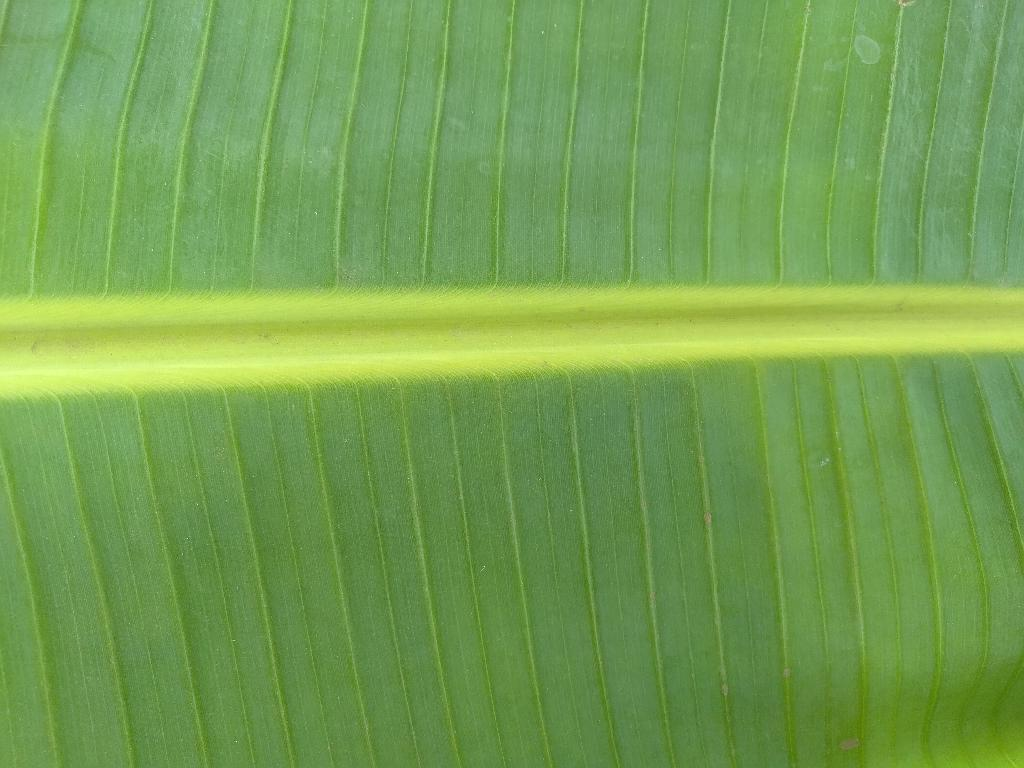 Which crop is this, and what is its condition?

banana, healthy
